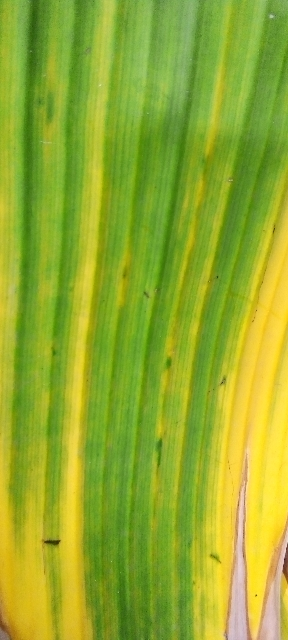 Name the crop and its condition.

banana, fusarium wilt race 1
